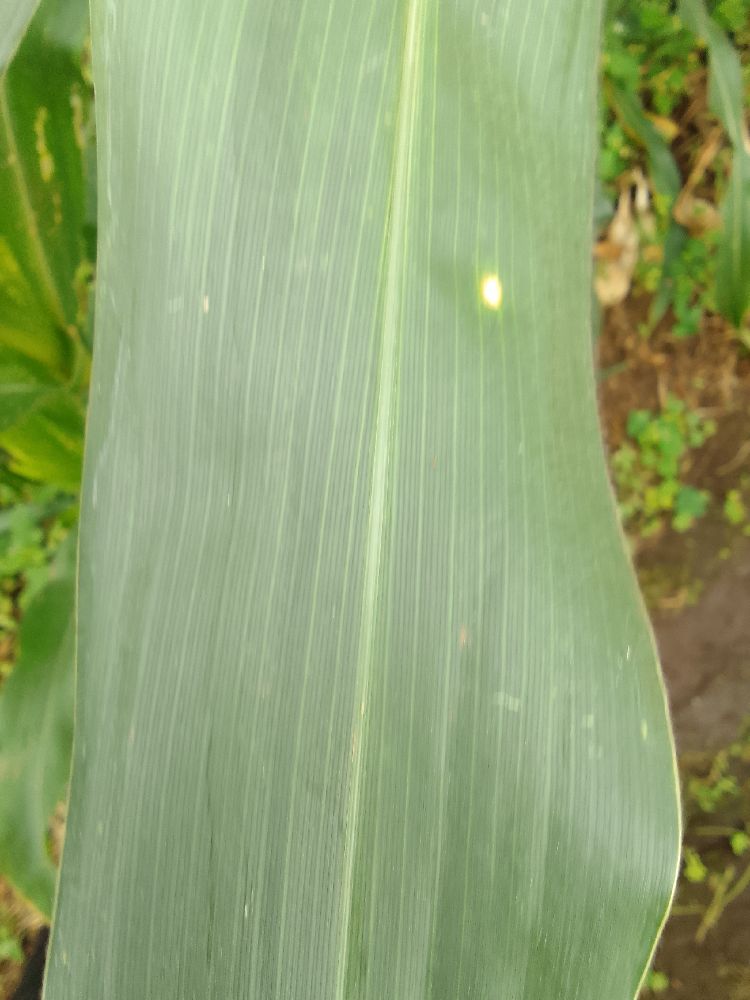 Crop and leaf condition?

maize, healthy
